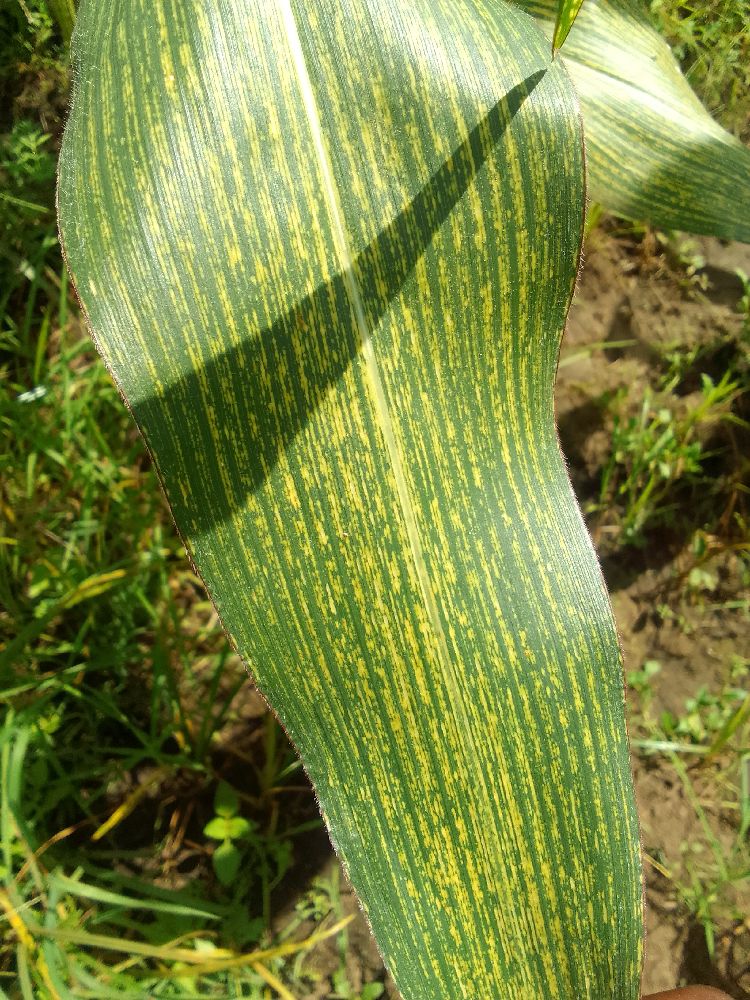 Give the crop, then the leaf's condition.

maize, maize streak virus
